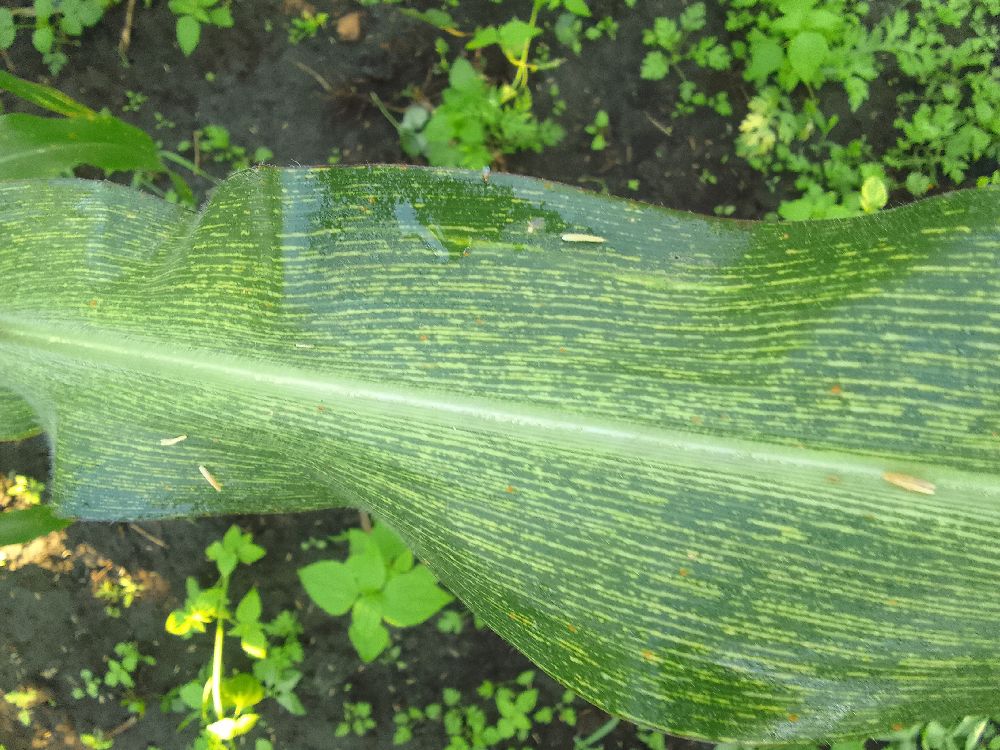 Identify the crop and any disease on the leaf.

maize, maize streak virus
